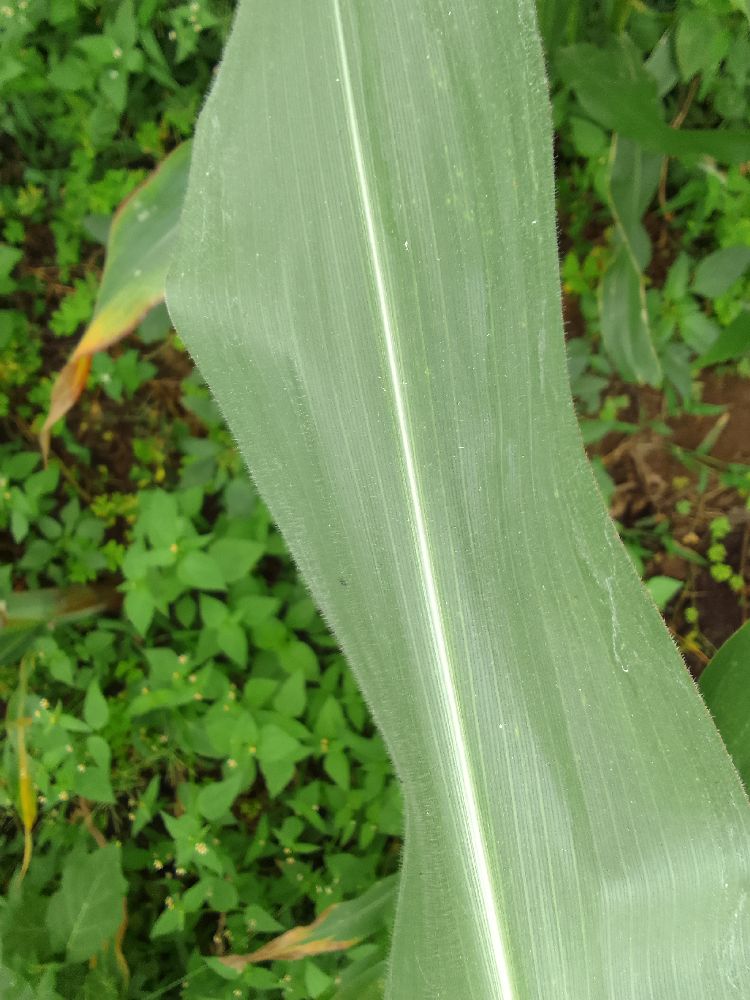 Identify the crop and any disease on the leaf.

maize, healthy
